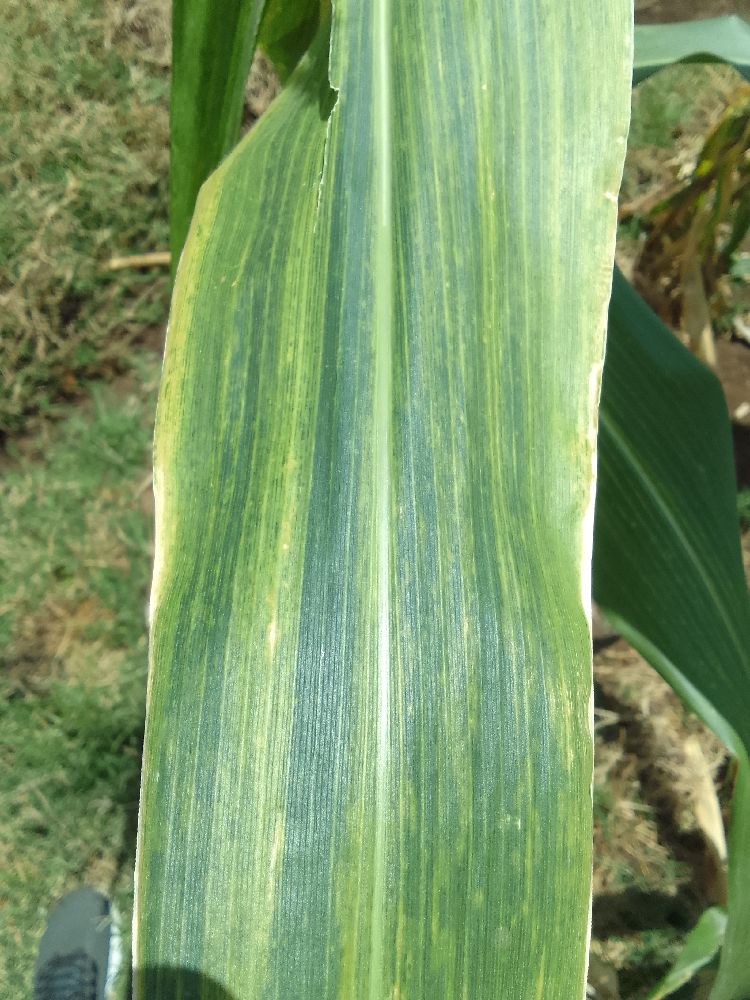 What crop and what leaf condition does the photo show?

maize, maize lethal necrosis
